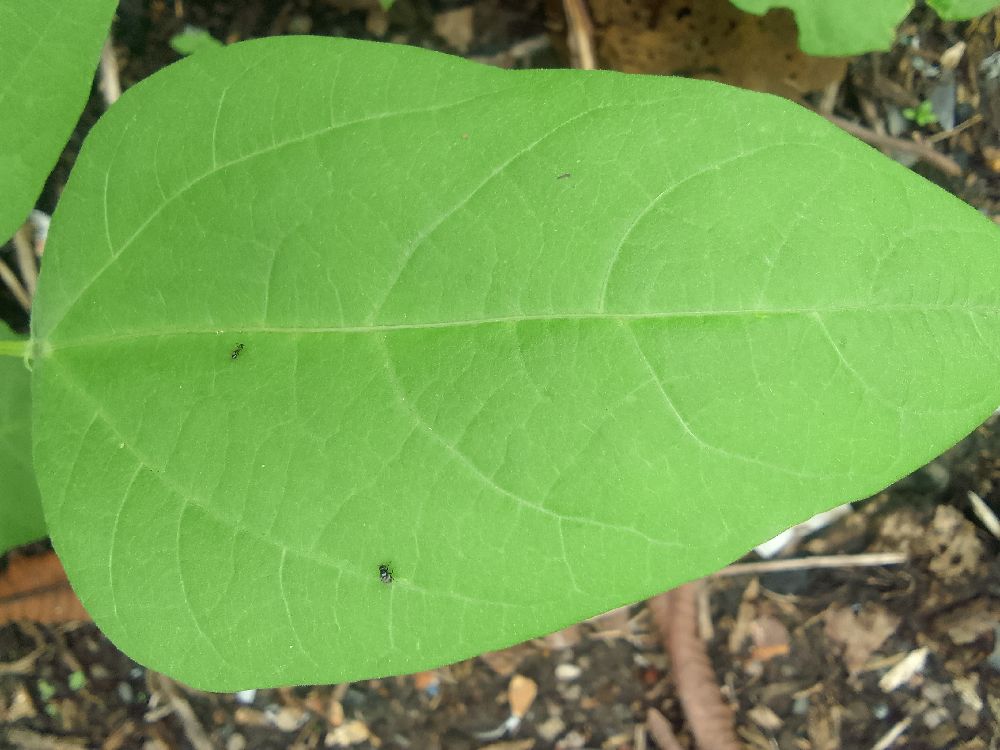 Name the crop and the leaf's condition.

common bean, healthy
